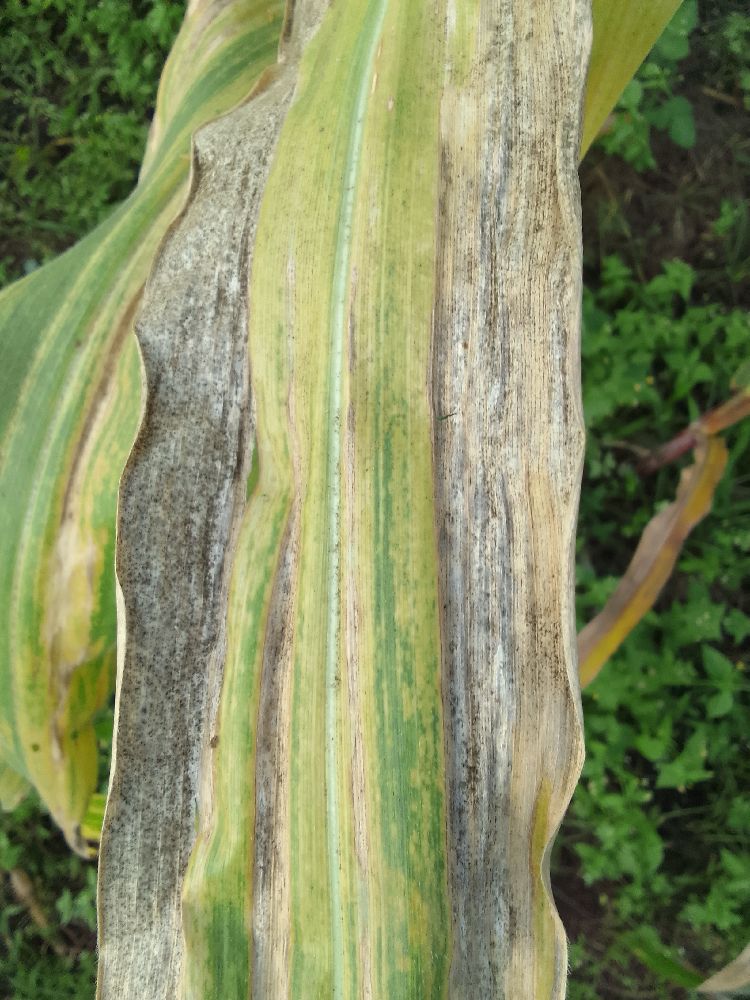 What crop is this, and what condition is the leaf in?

maize, maize lethal necrosis
